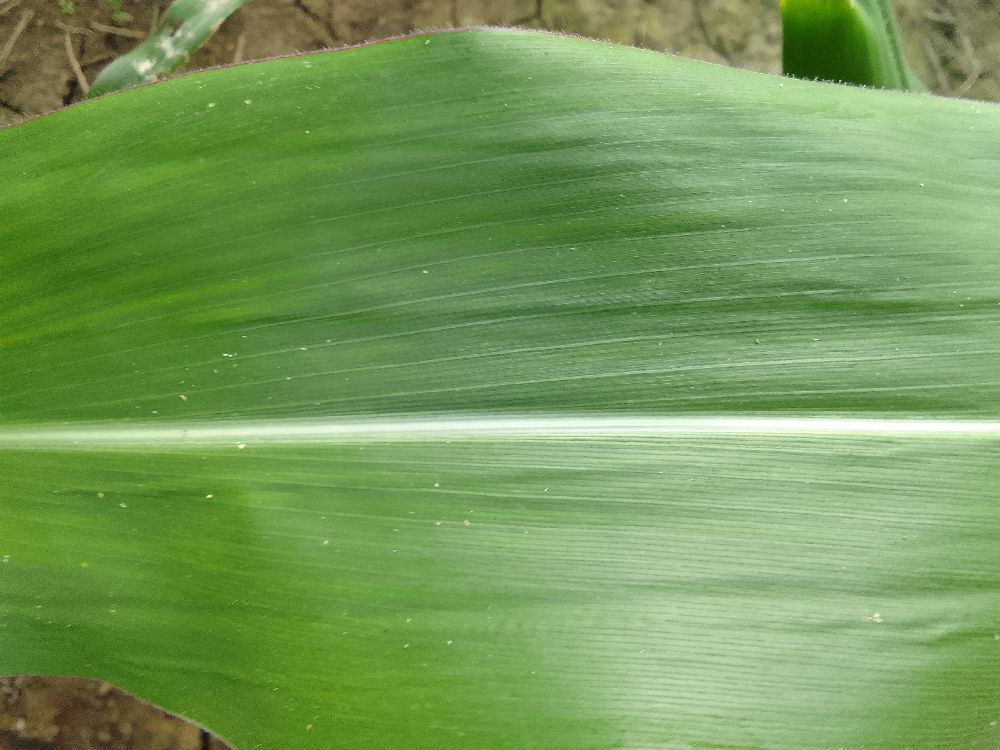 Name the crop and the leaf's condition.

maize, healthy
